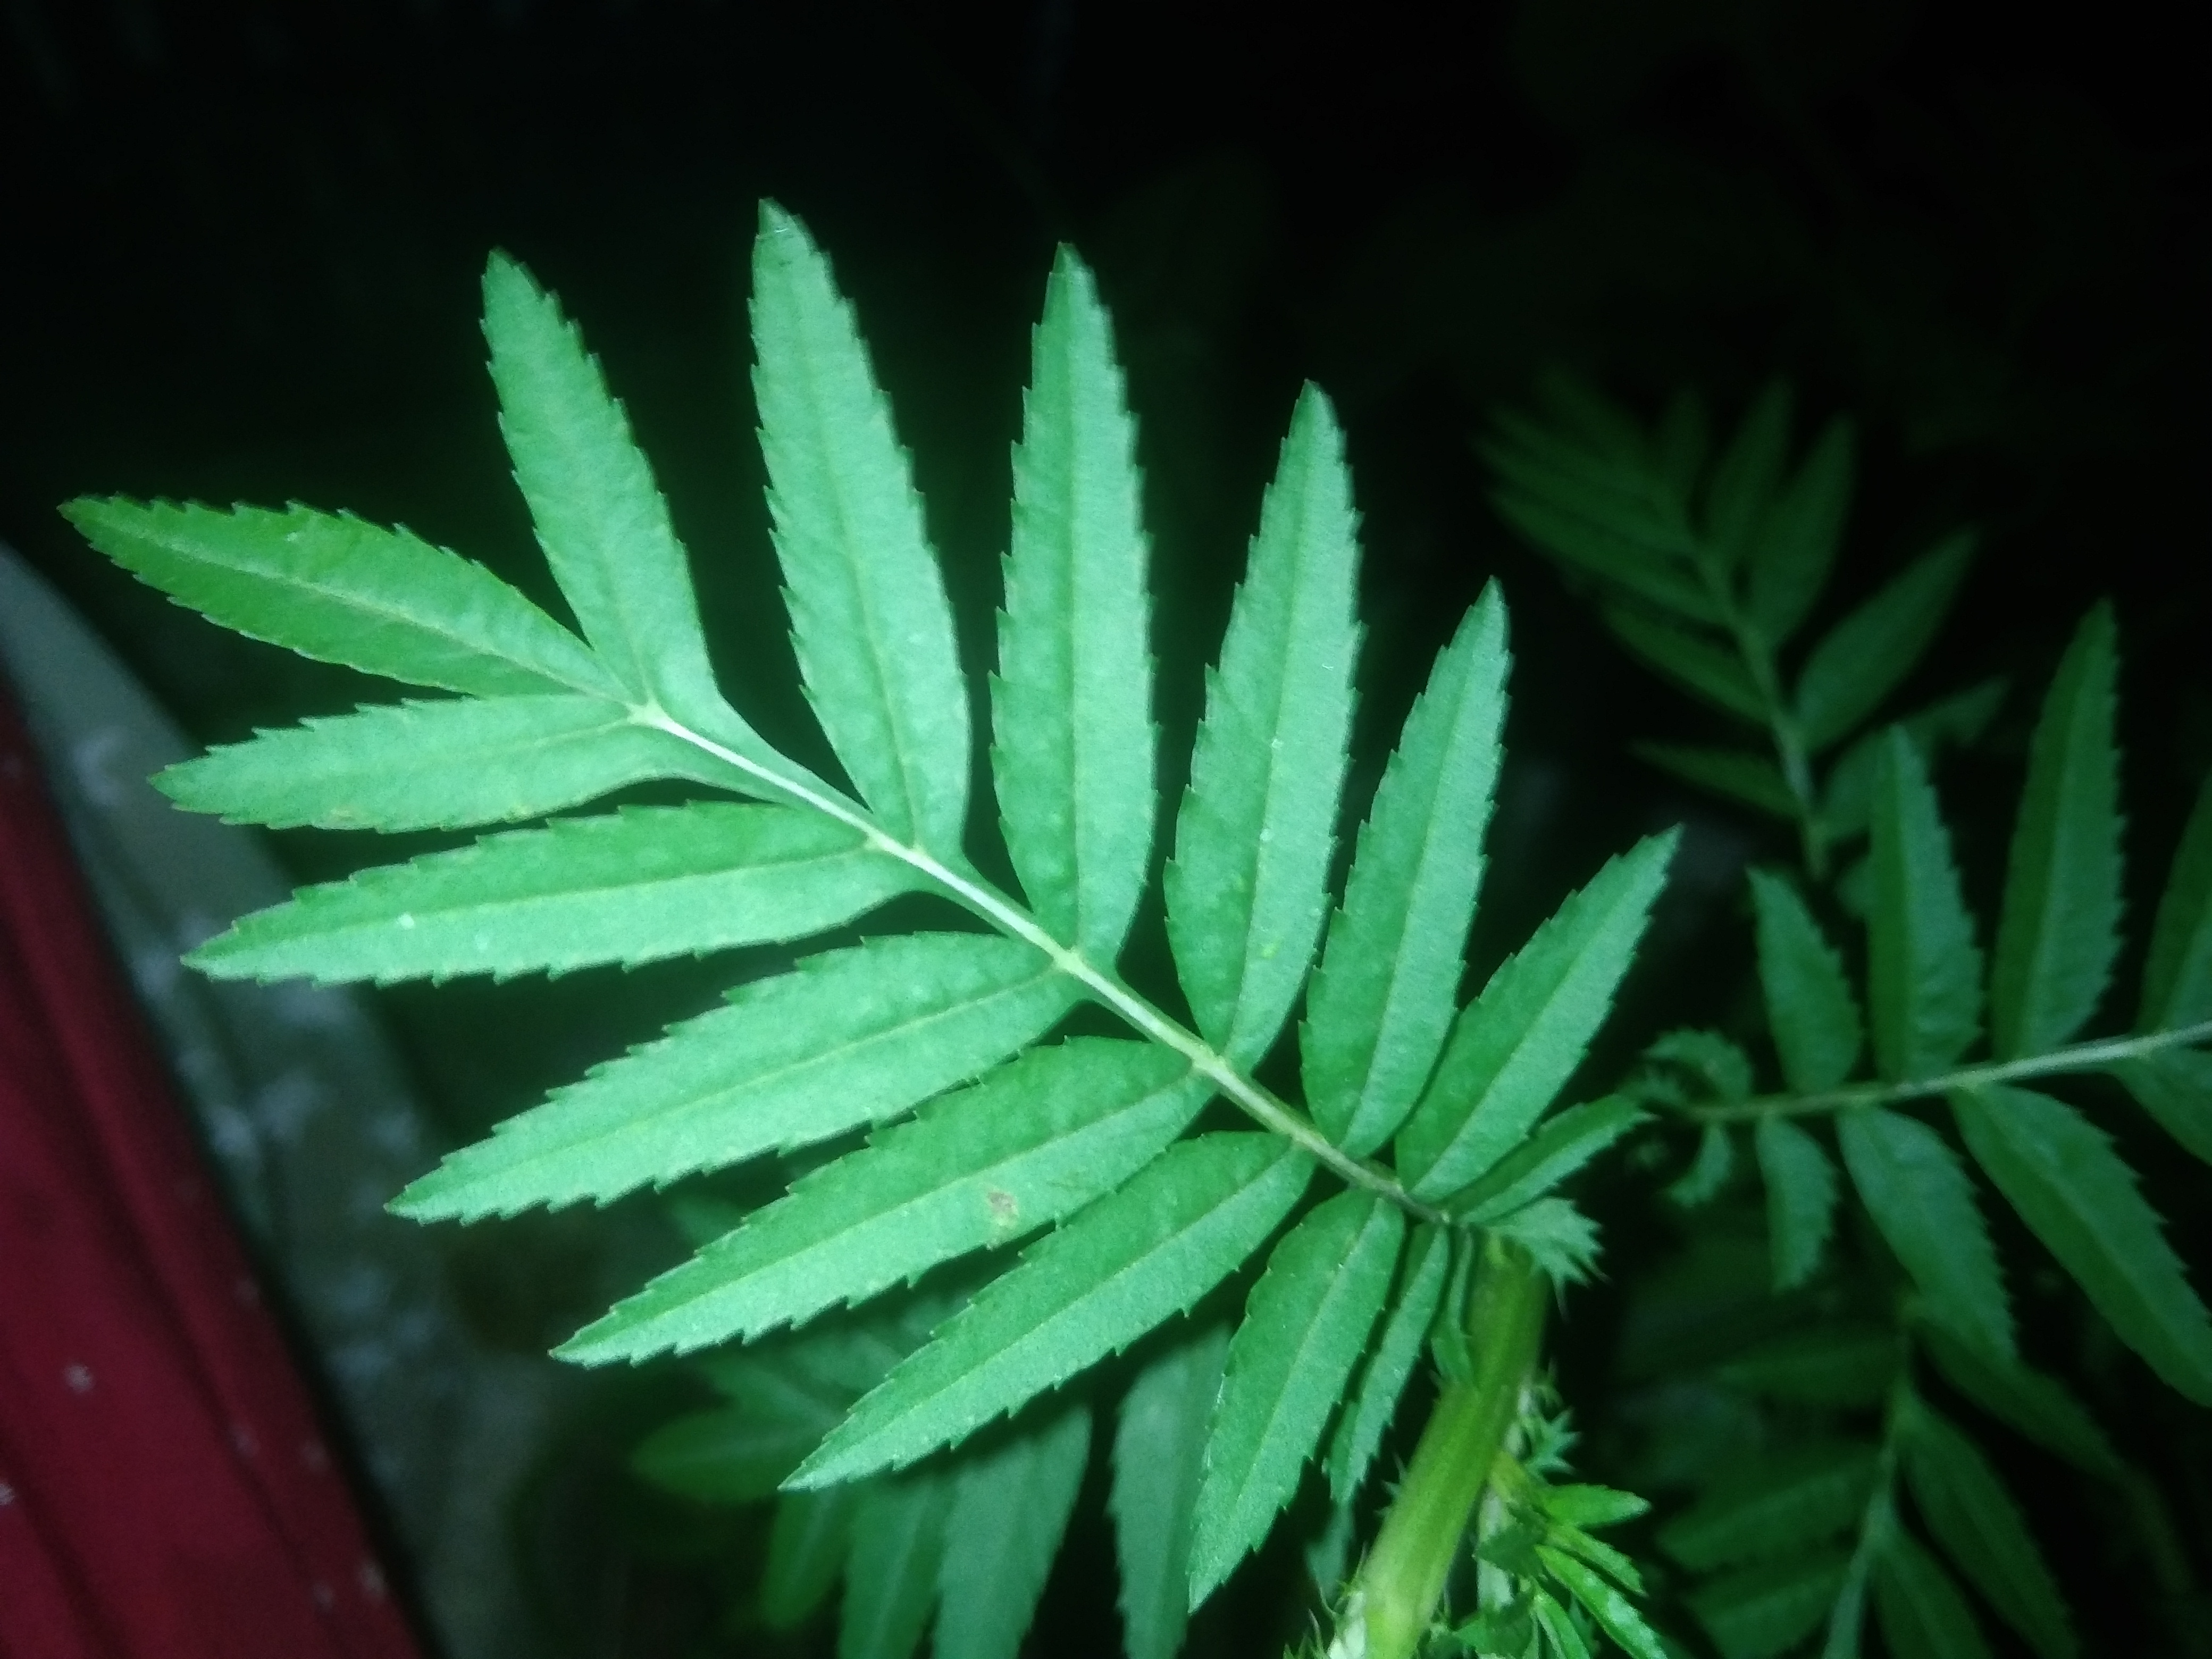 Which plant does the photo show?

marigold
